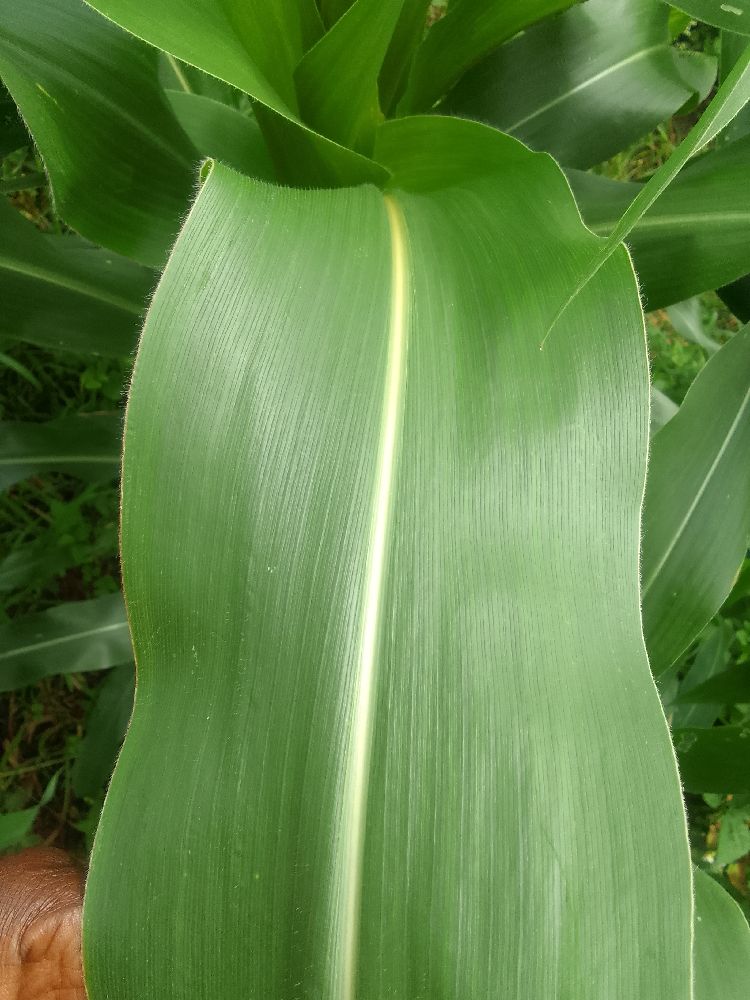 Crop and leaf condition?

maize, healthy
